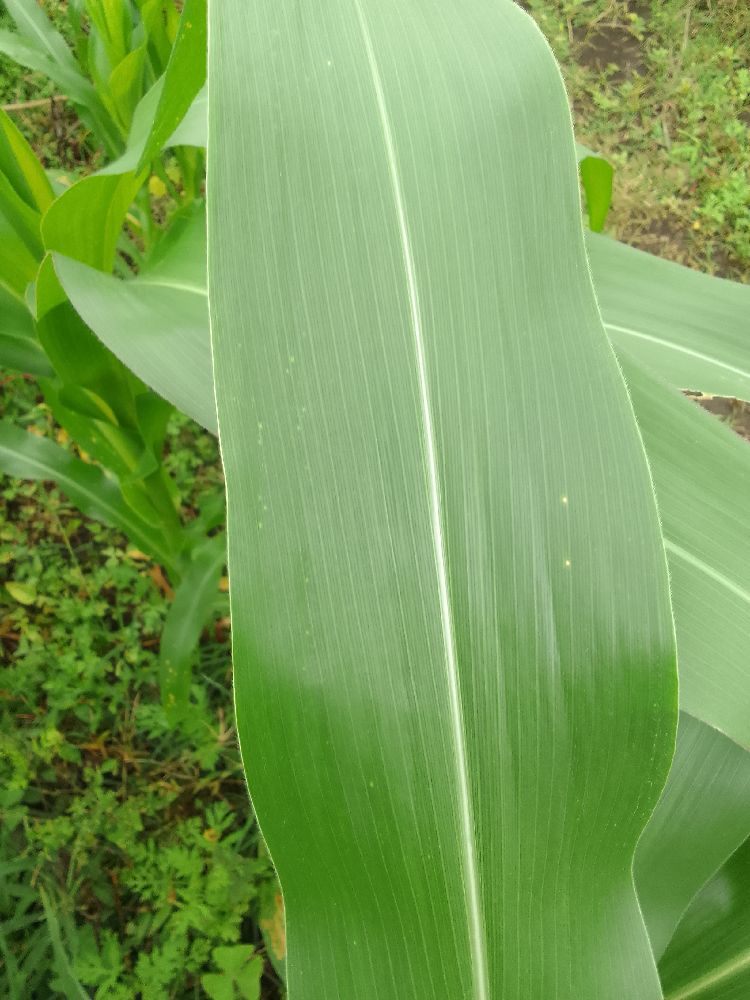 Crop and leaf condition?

maize, healthy
